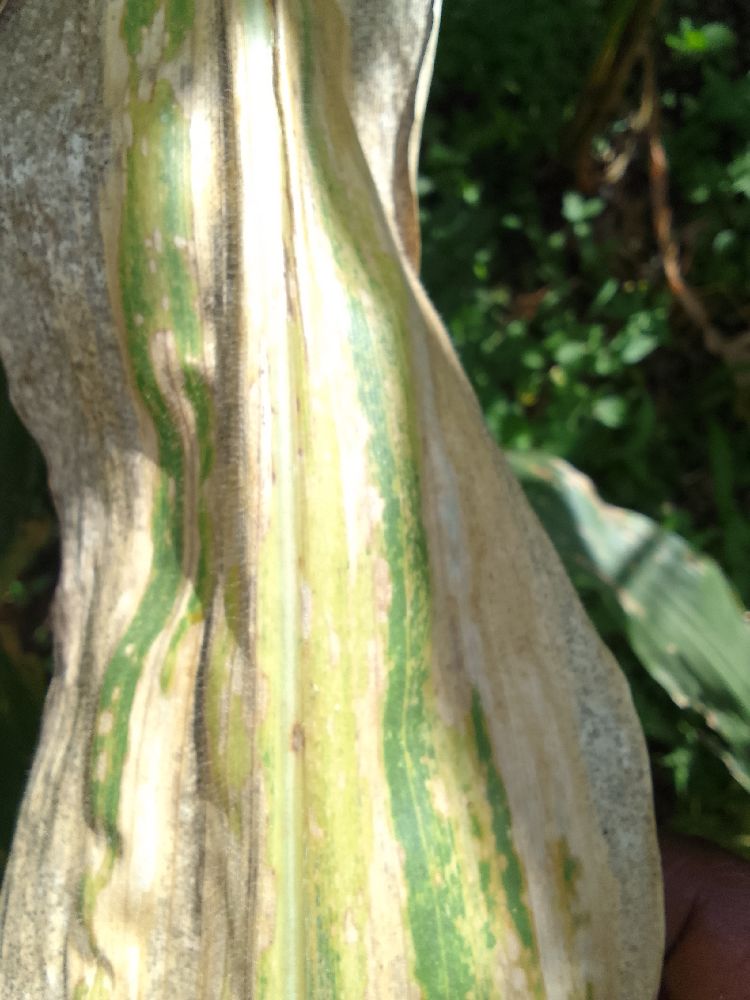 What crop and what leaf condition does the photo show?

maize, maize lethal necrosis
